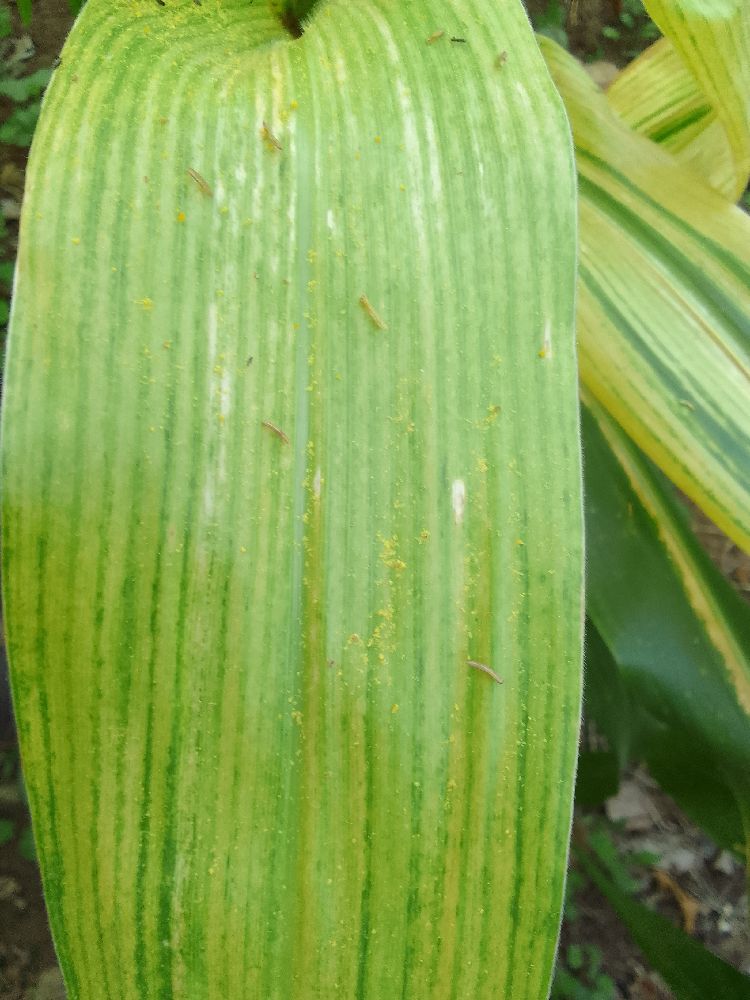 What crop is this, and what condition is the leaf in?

maize, maize lethal necrosis
